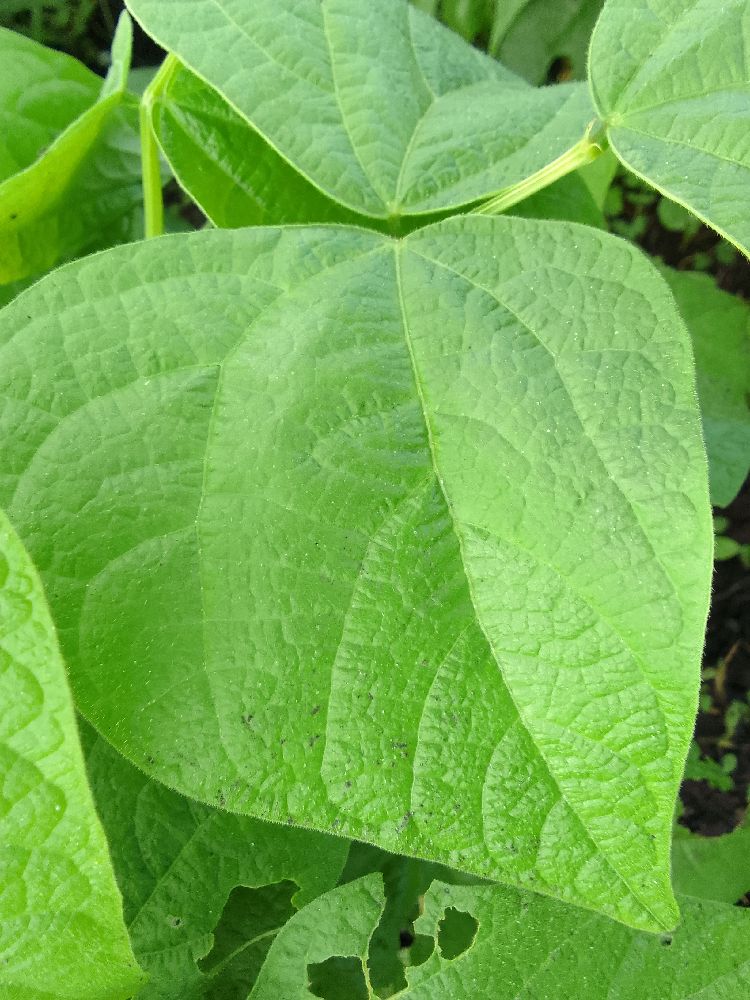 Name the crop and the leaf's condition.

common bean, healthy
